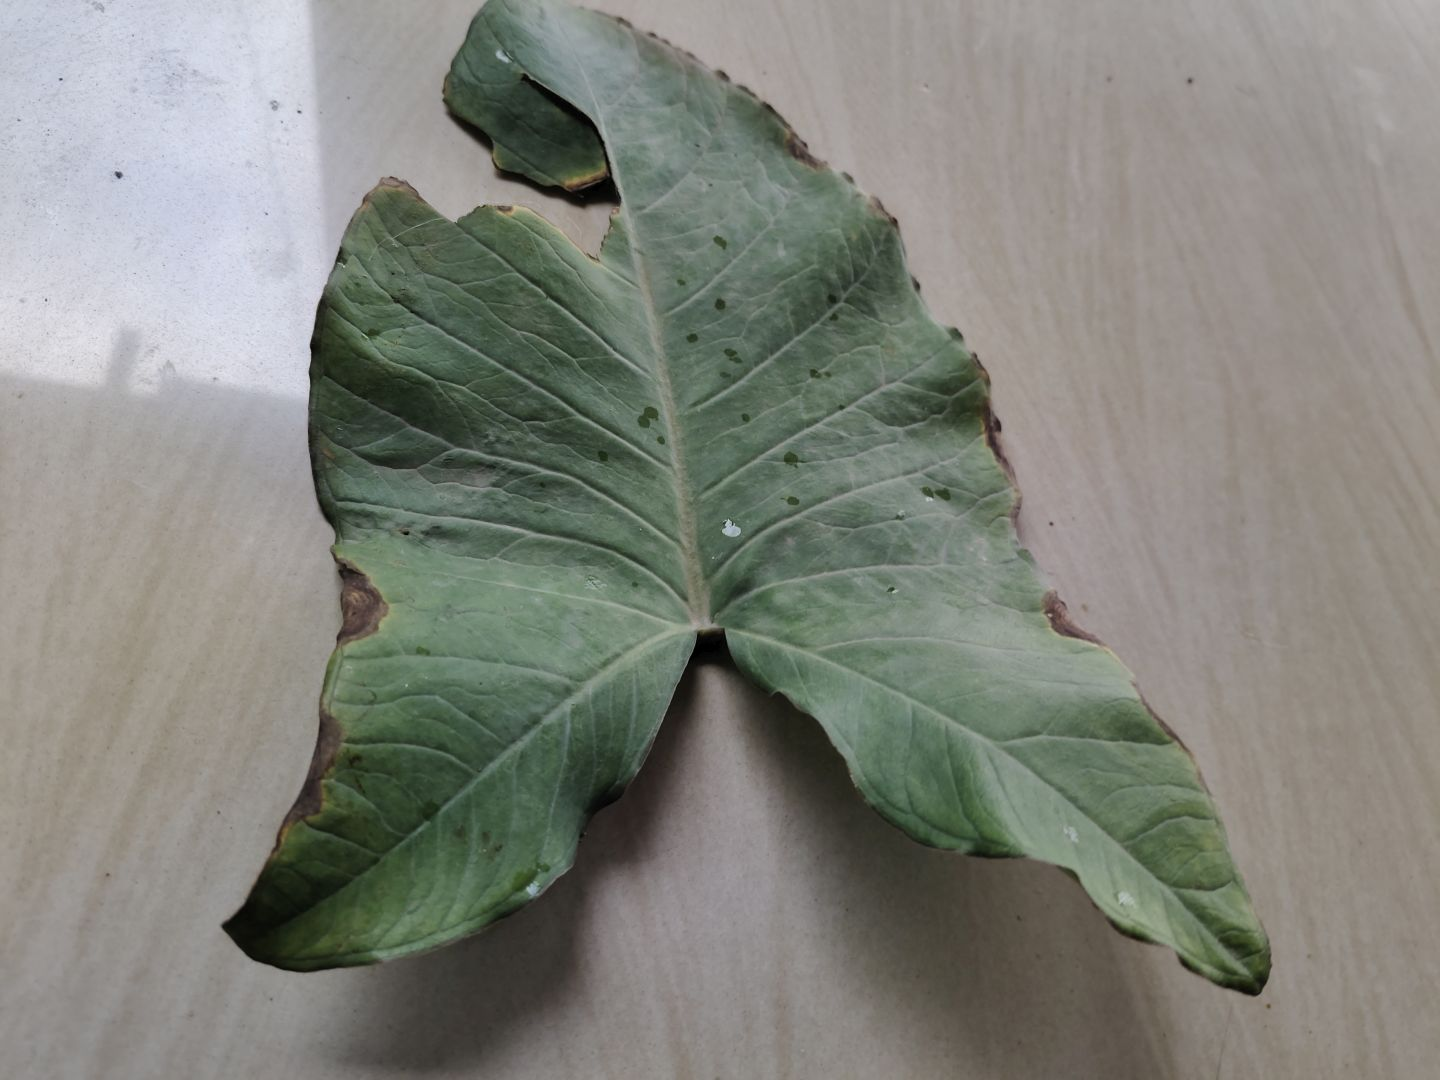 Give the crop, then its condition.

taro, leaf blight
